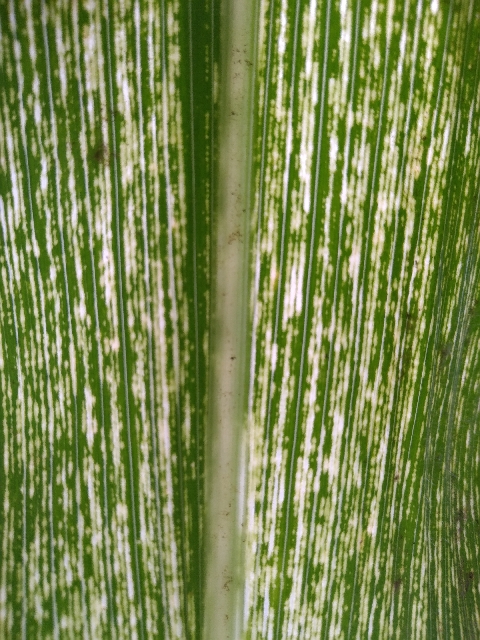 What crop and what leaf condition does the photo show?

maize, maize streak virus
